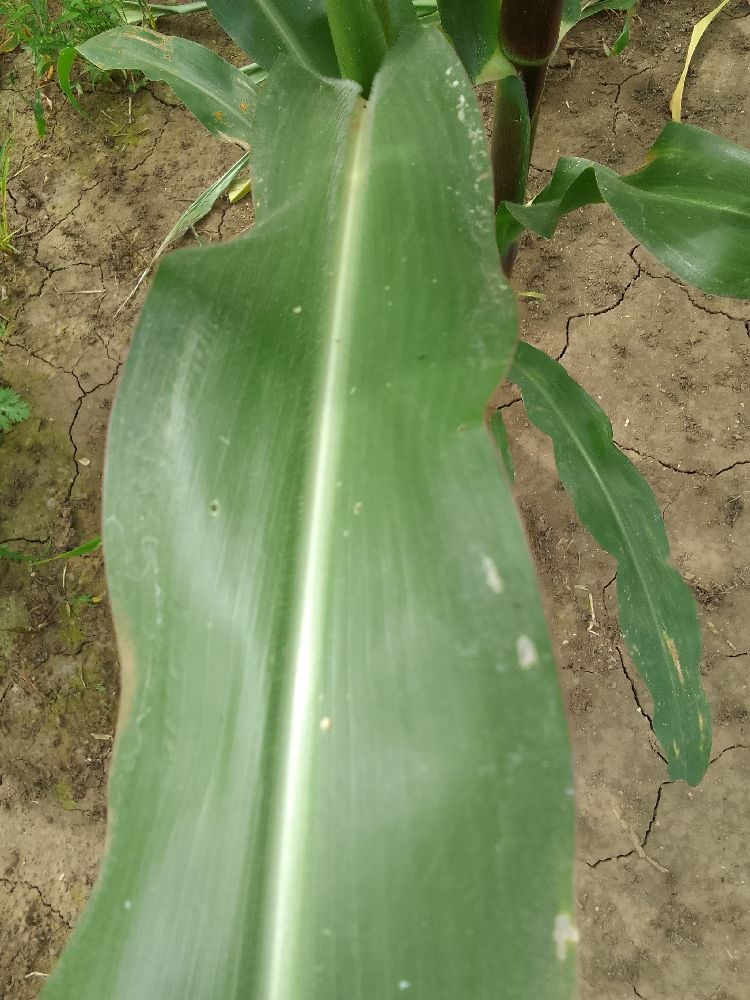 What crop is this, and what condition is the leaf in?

maize, healthy
